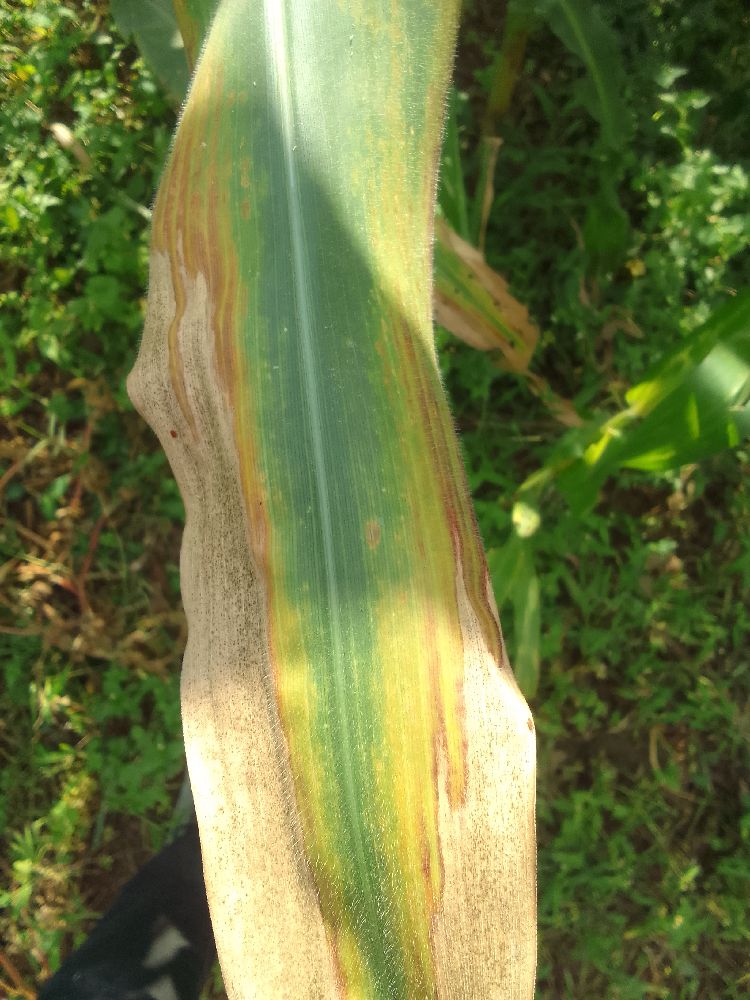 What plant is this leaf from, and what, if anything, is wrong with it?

maize, maize lethal necrosis
